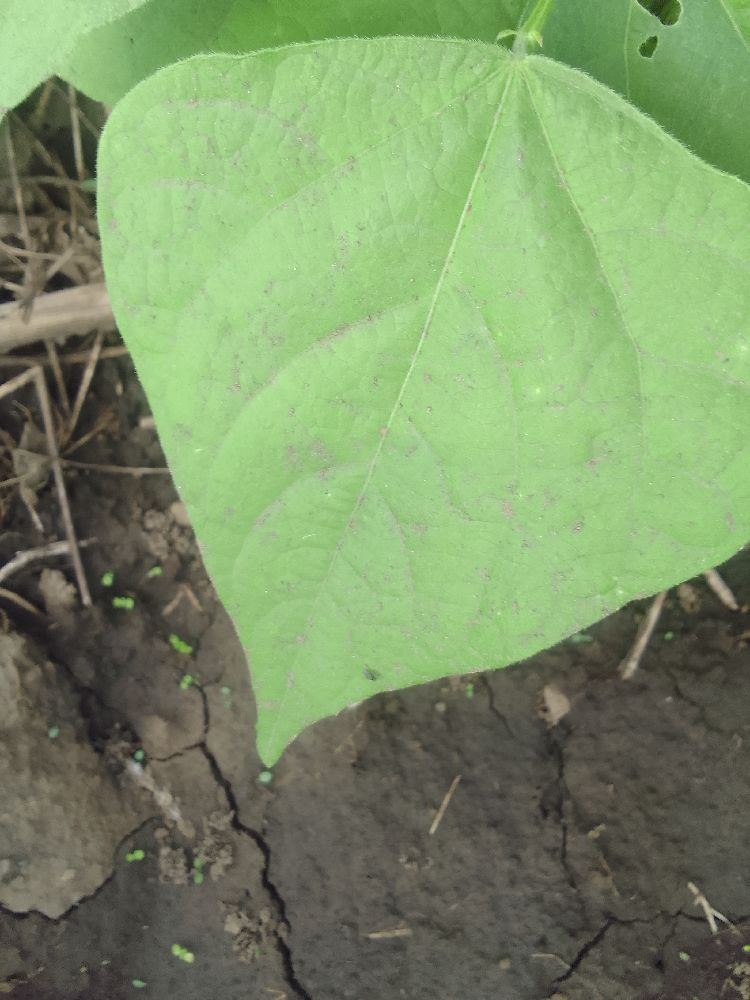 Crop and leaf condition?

common bean, healthy
